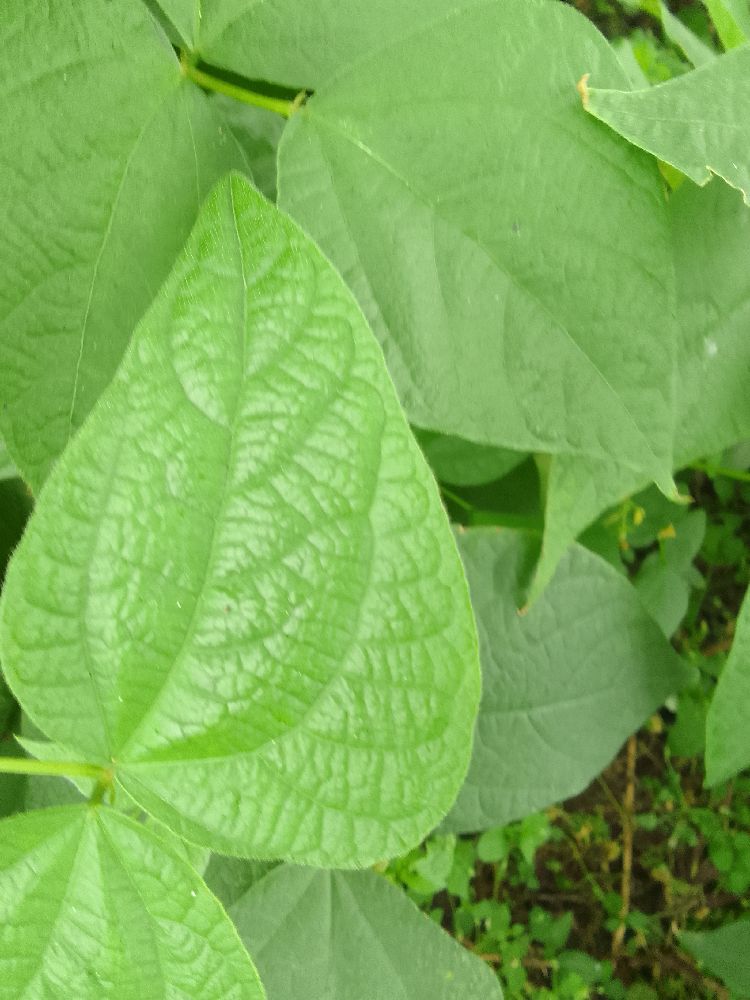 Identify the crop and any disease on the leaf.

common bean, healthy
